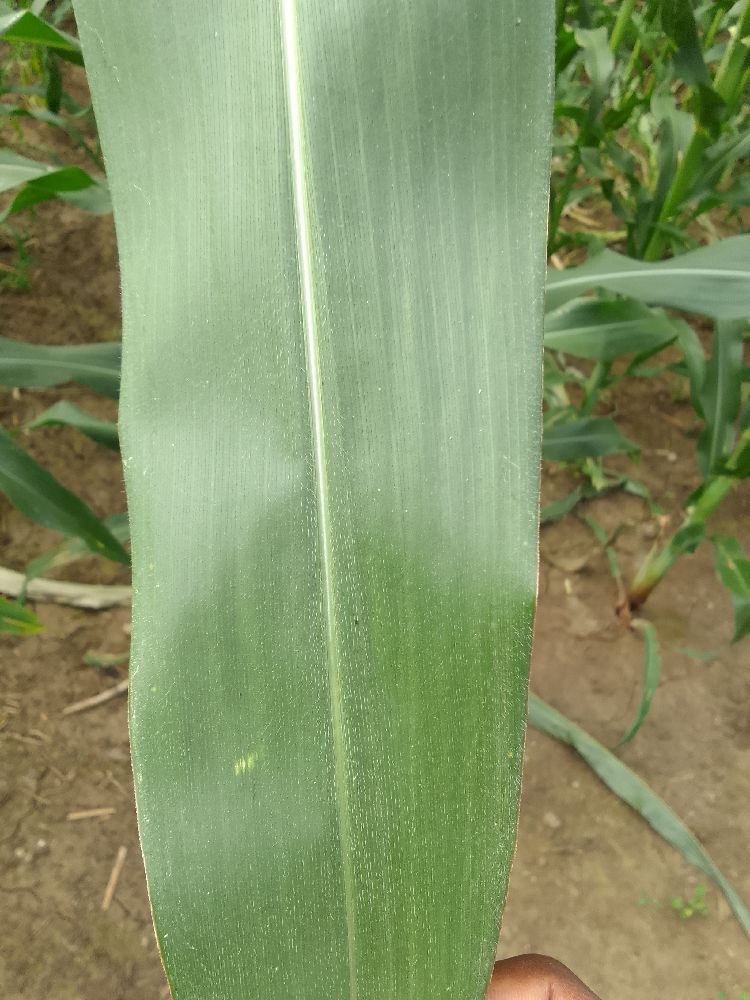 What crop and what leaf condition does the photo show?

maize, healthy
